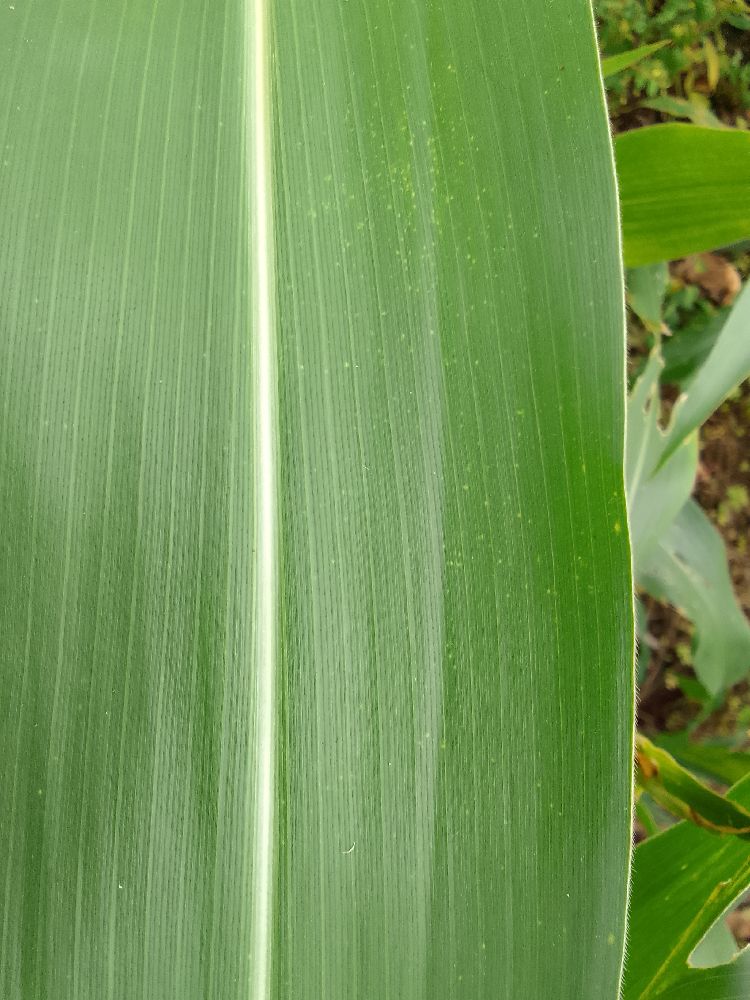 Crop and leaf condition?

maize, healthy
